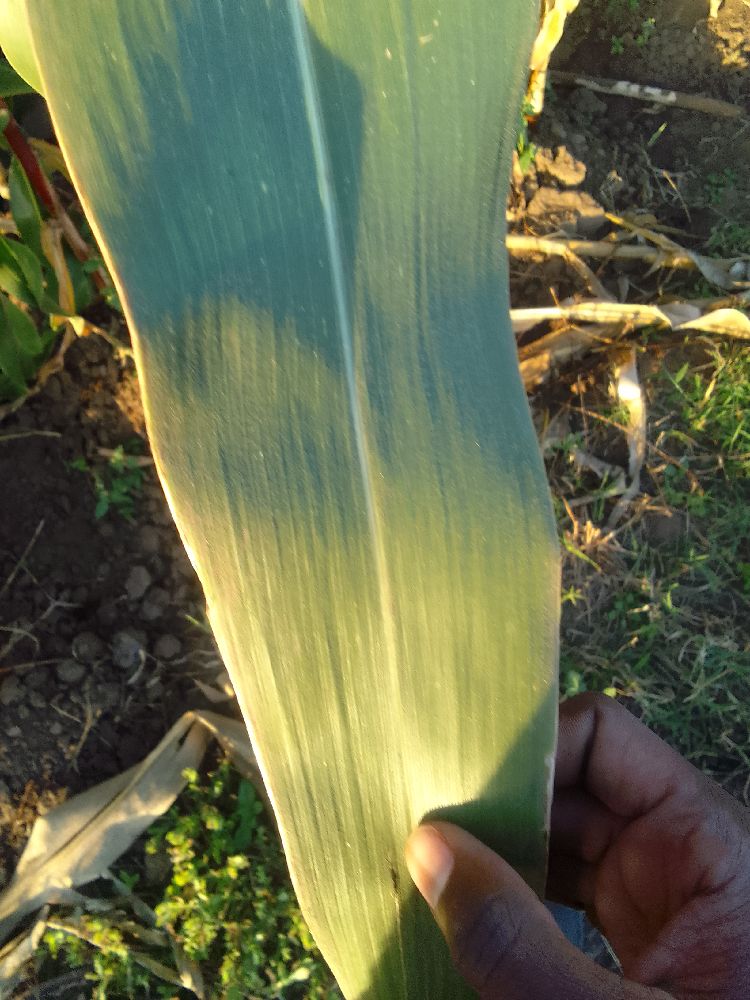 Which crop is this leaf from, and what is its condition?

maize, healthy
